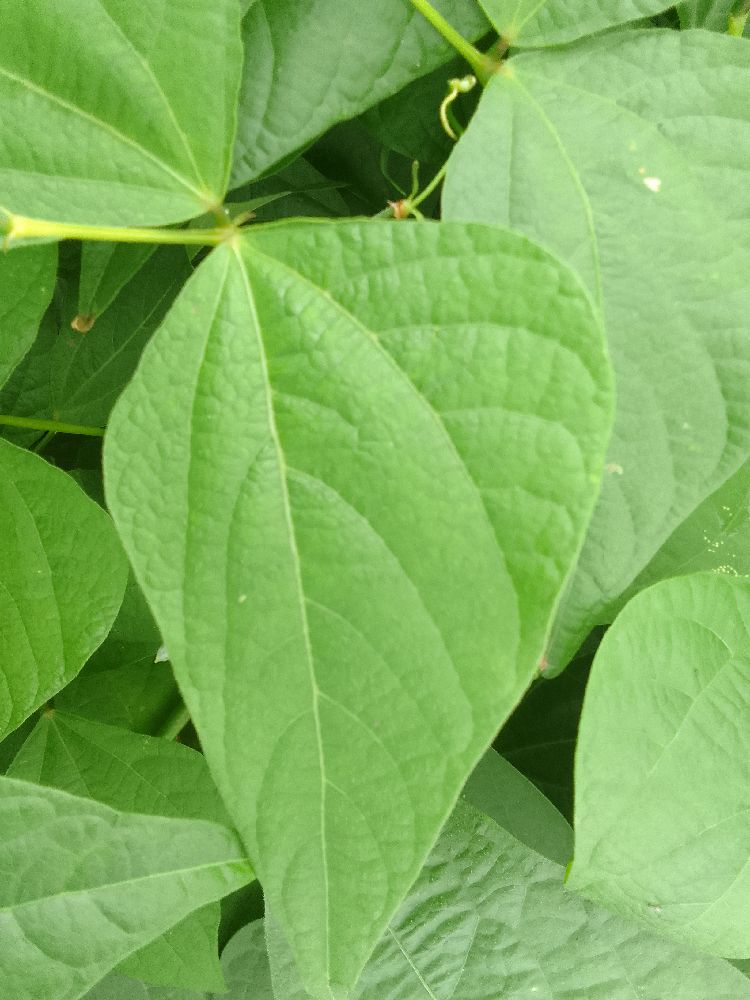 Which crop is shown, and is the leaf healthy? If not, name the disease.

common bean, healthy
